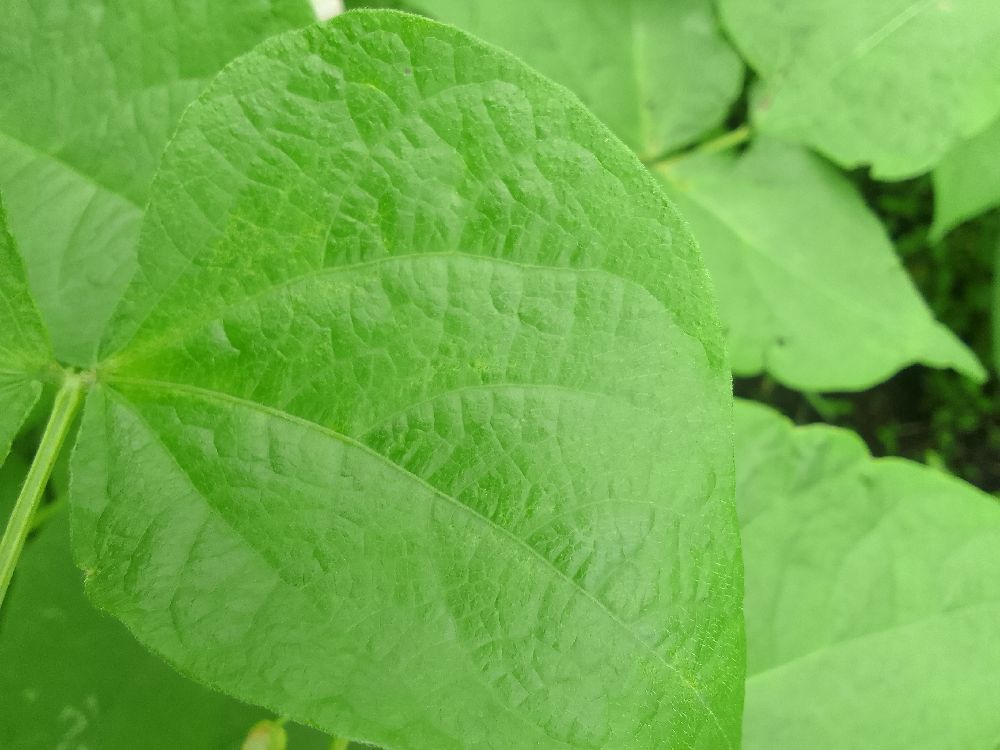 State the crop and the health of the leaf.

common bean, healthy
